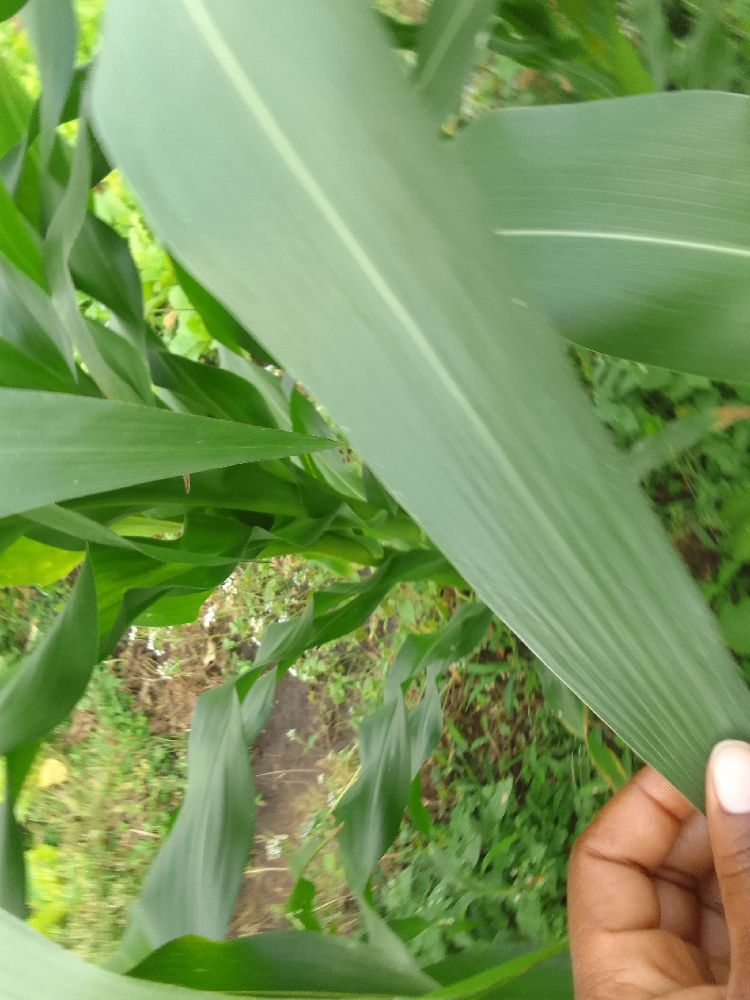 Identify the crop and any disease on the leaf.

maize, healthy
